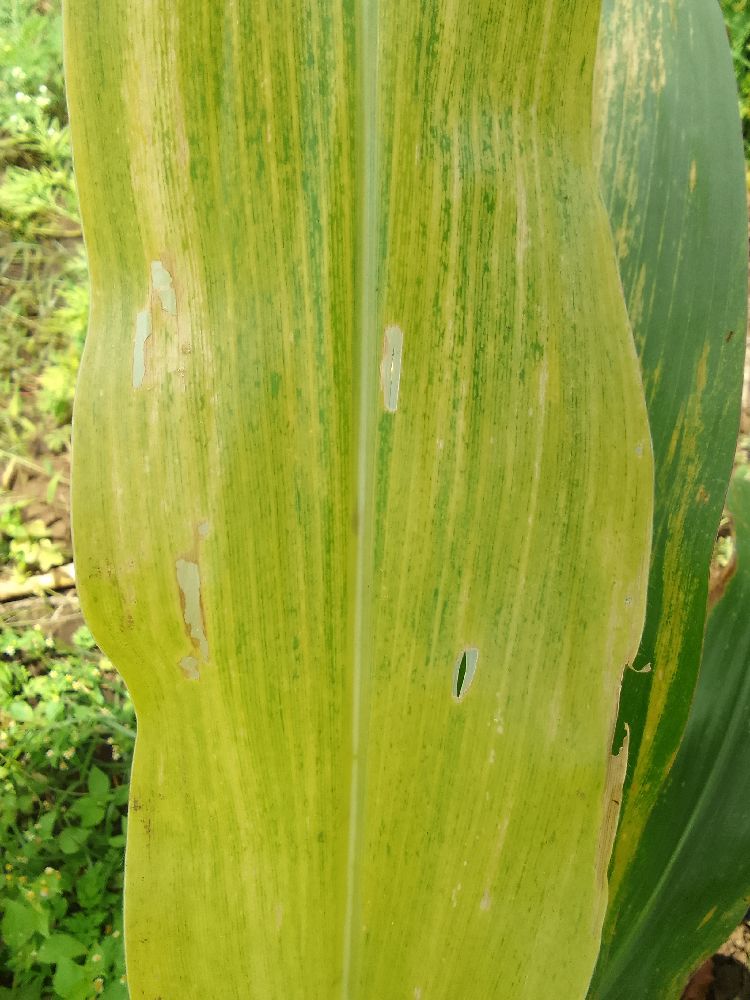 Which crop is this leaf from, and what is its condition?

maize, maize lethal necrosis
